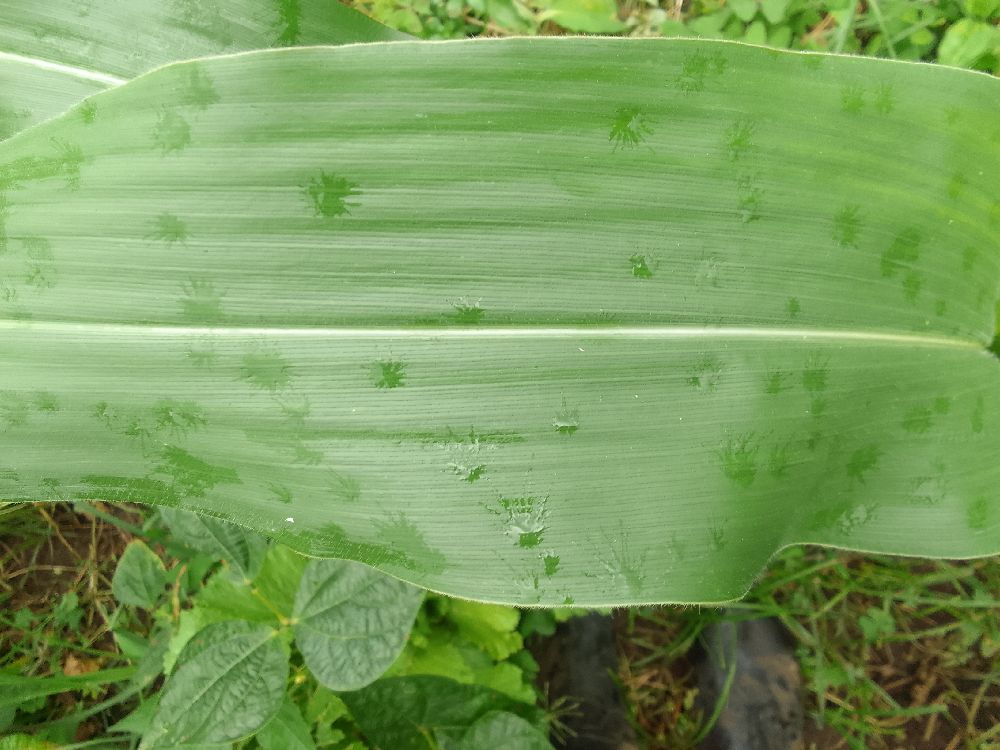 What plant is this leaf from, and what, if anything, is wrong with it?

maize, healthy
